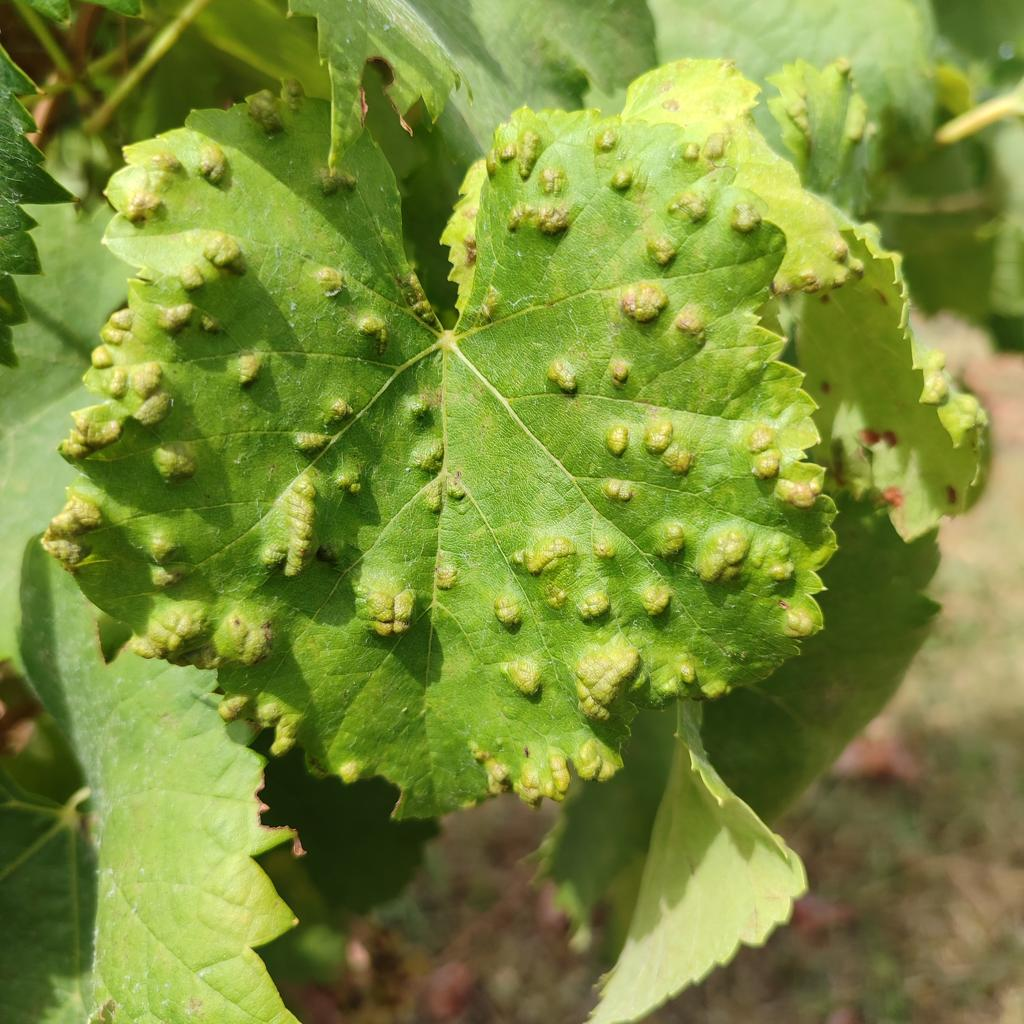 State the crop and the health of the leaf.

grapevine, erineum mite
